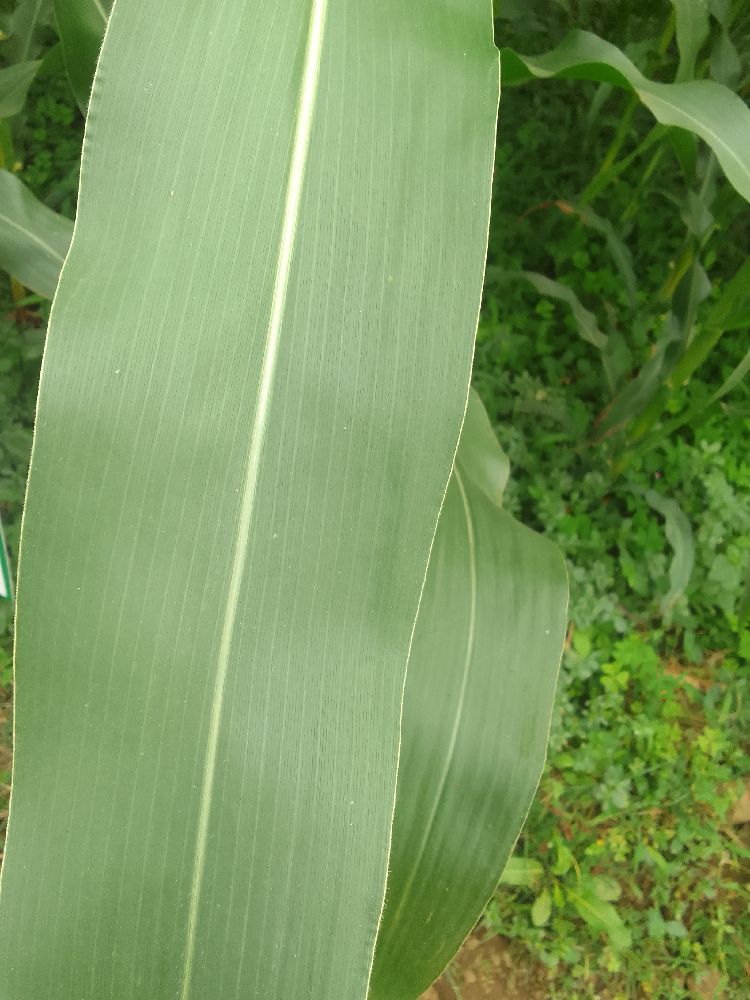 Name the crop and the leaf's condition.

maize, healthy
